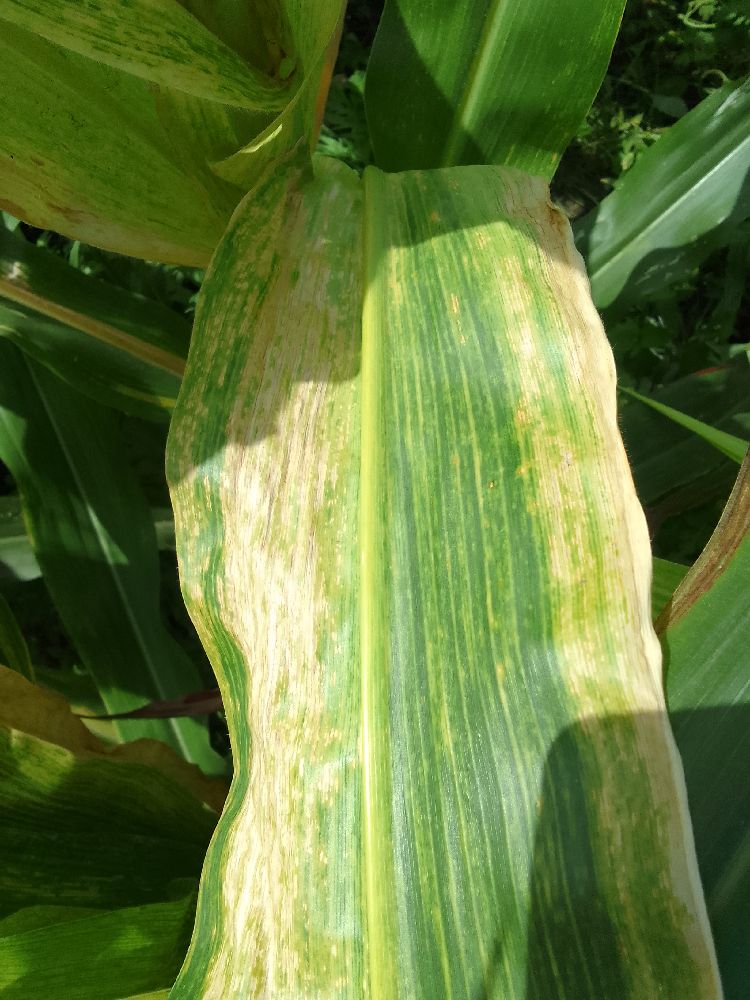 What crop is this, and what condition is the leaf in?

maize, maize lethal necrosis
